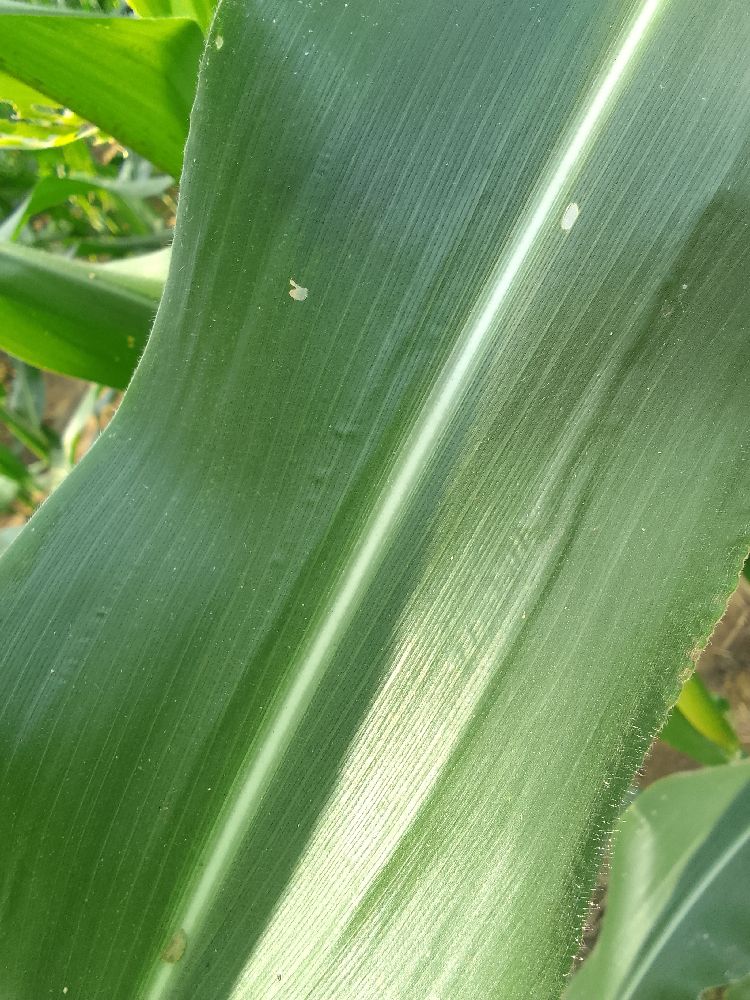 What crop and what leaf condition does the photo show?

maize, healthy
